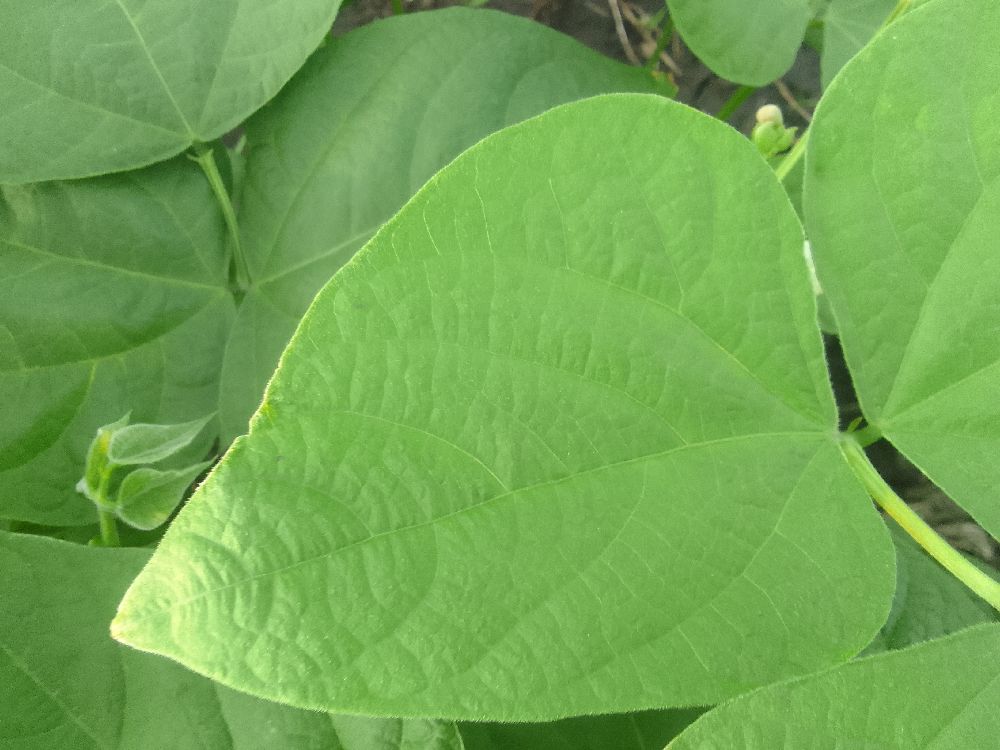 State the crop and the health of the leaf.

common bean, healthy
